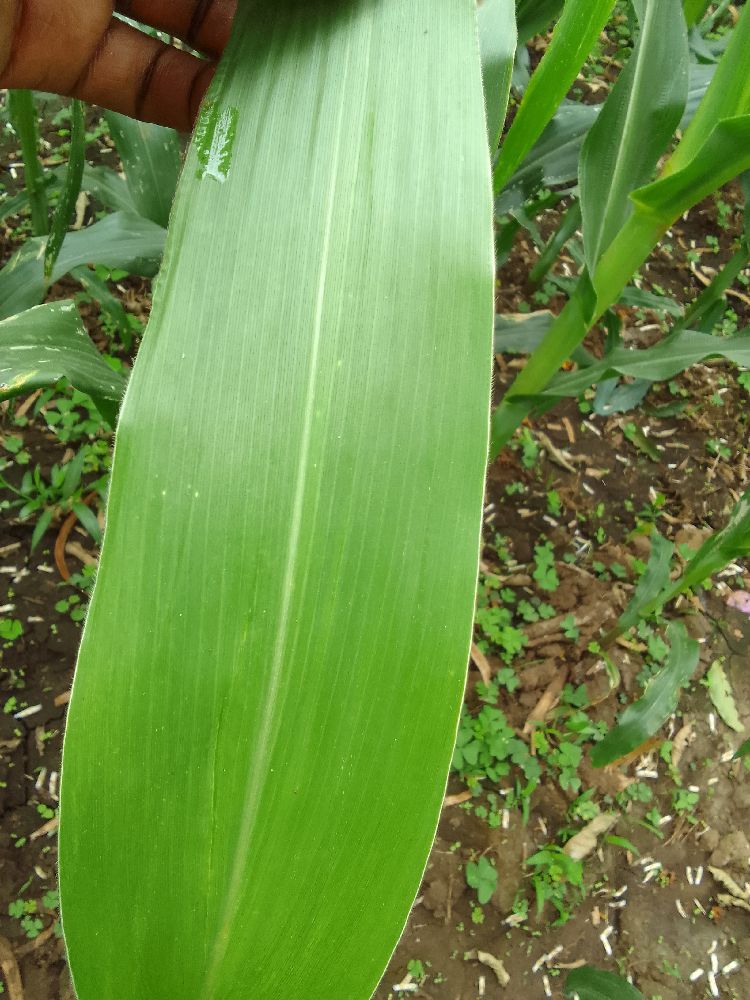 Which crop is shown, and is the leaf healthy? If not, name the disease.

maize, healthy
